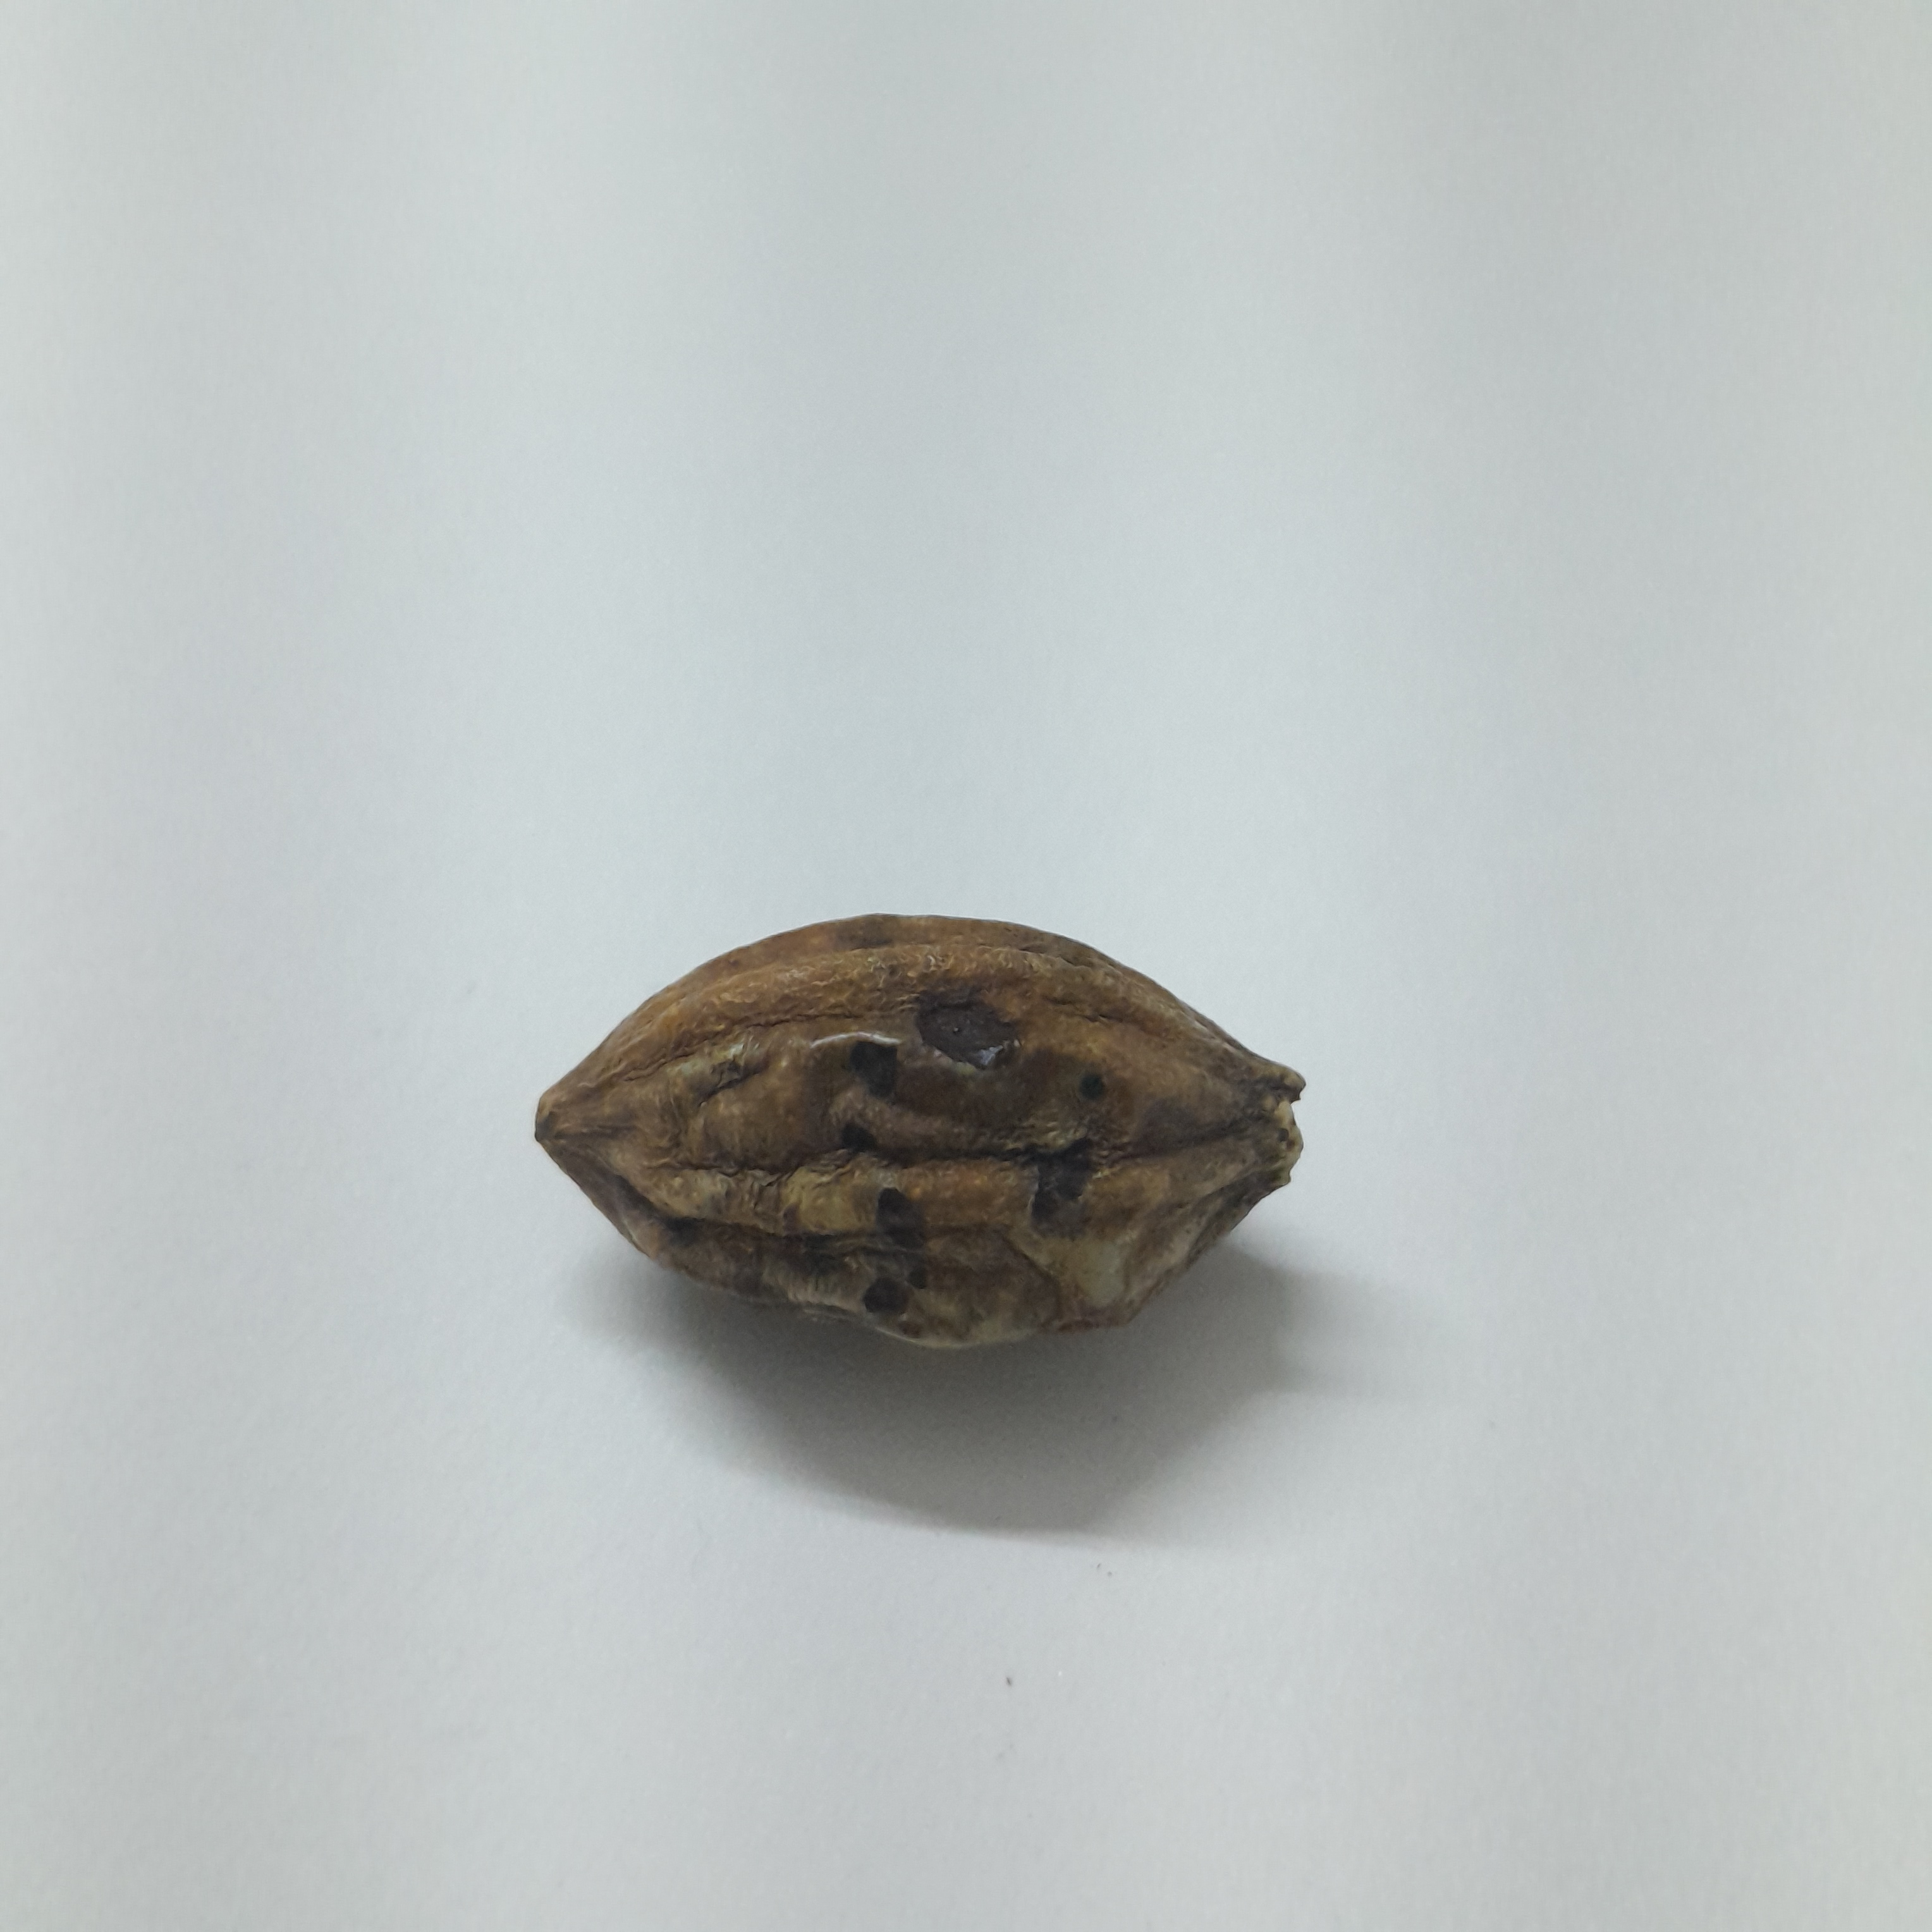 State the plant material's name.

hirdaa
